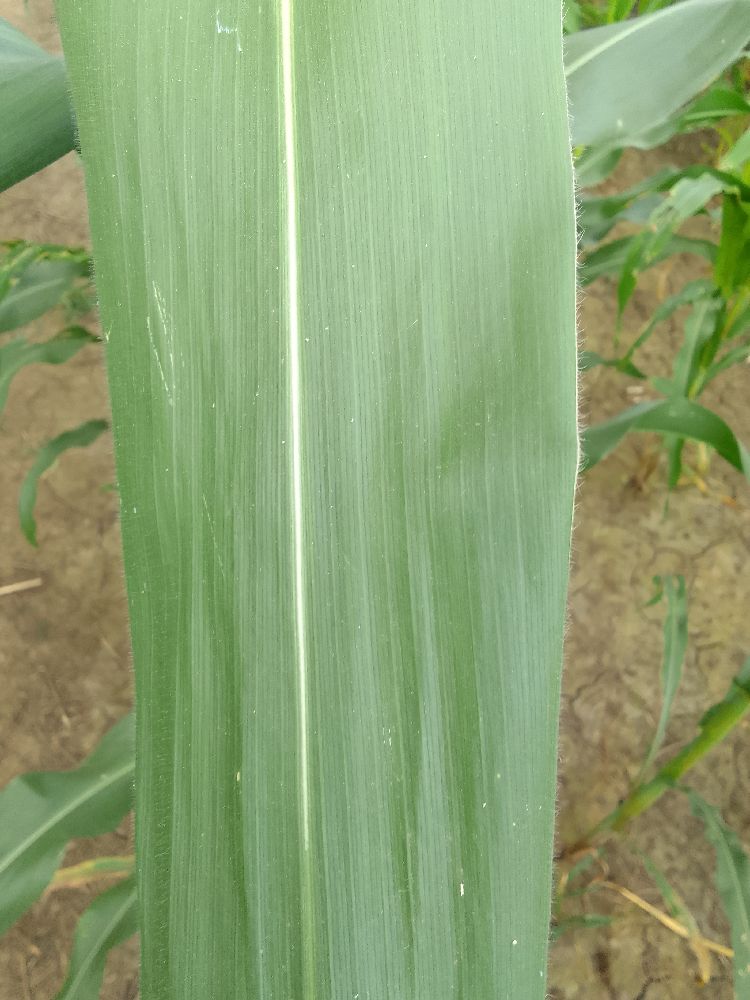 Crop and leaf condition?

maize, healthy
